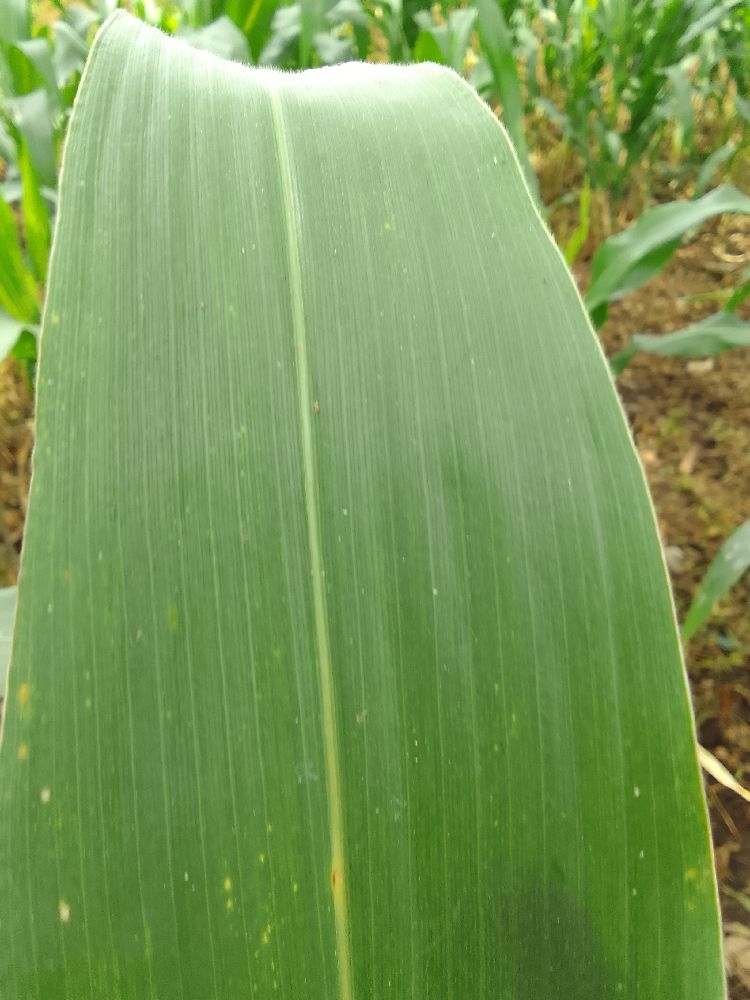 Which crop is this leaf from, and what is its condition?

maize, healthy
